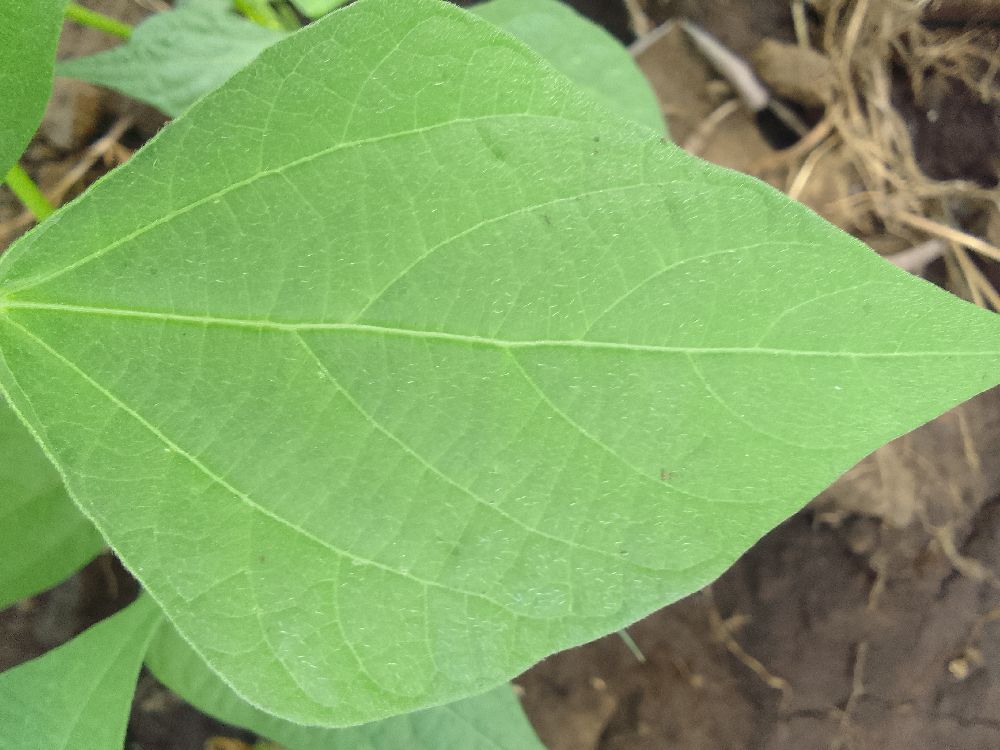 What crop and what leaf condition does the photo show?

common bean, healthy
